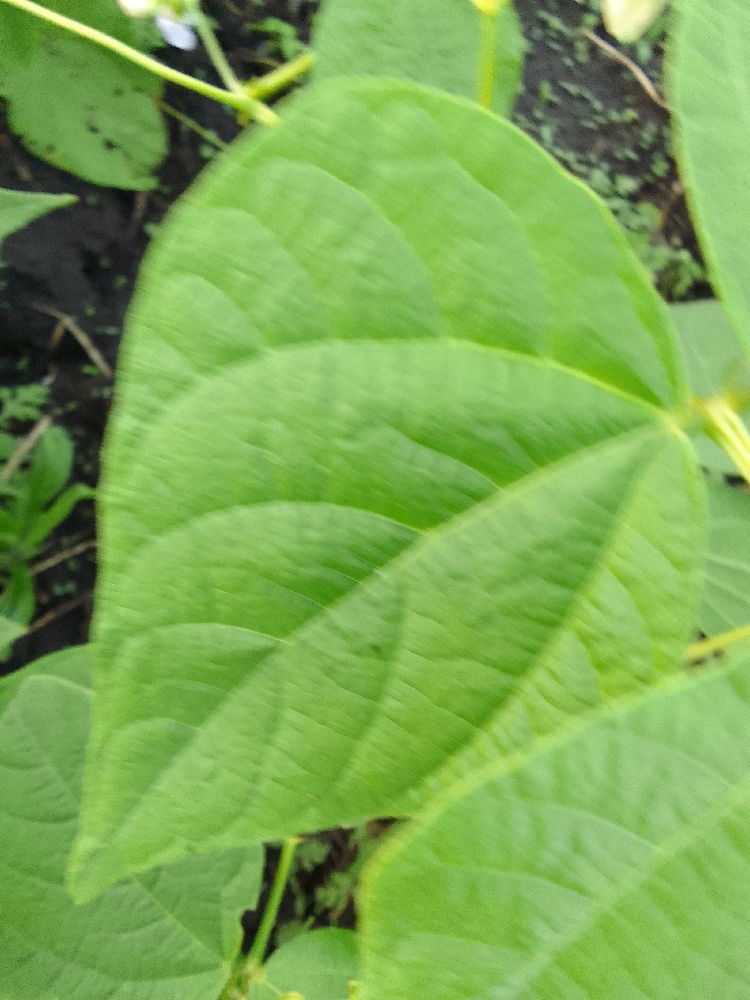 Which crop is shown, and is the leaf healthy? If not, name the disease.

common bean, healthy
